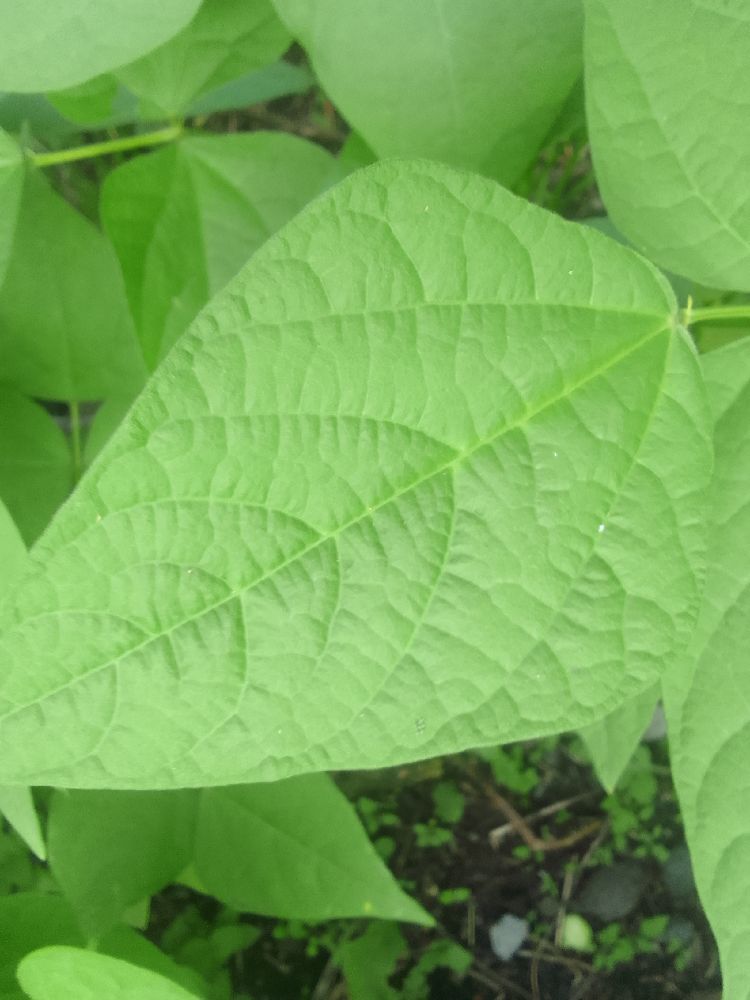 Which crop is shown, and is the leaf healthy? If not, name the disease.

common bean, healthy
